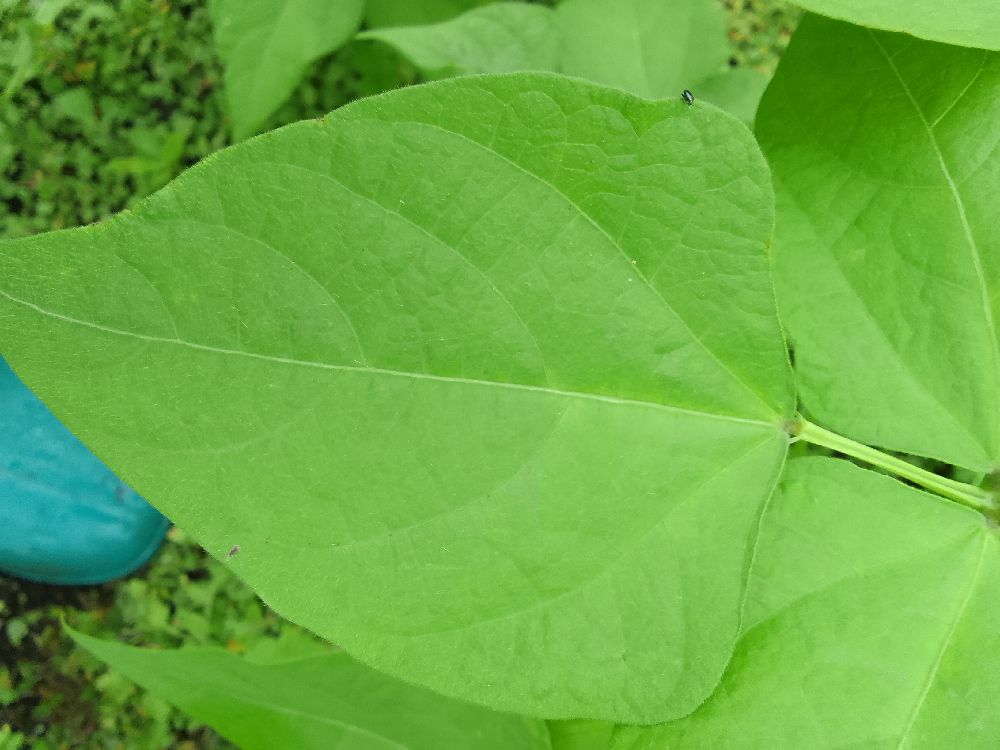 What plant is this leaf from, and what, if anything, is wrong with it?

common bean, healthy
